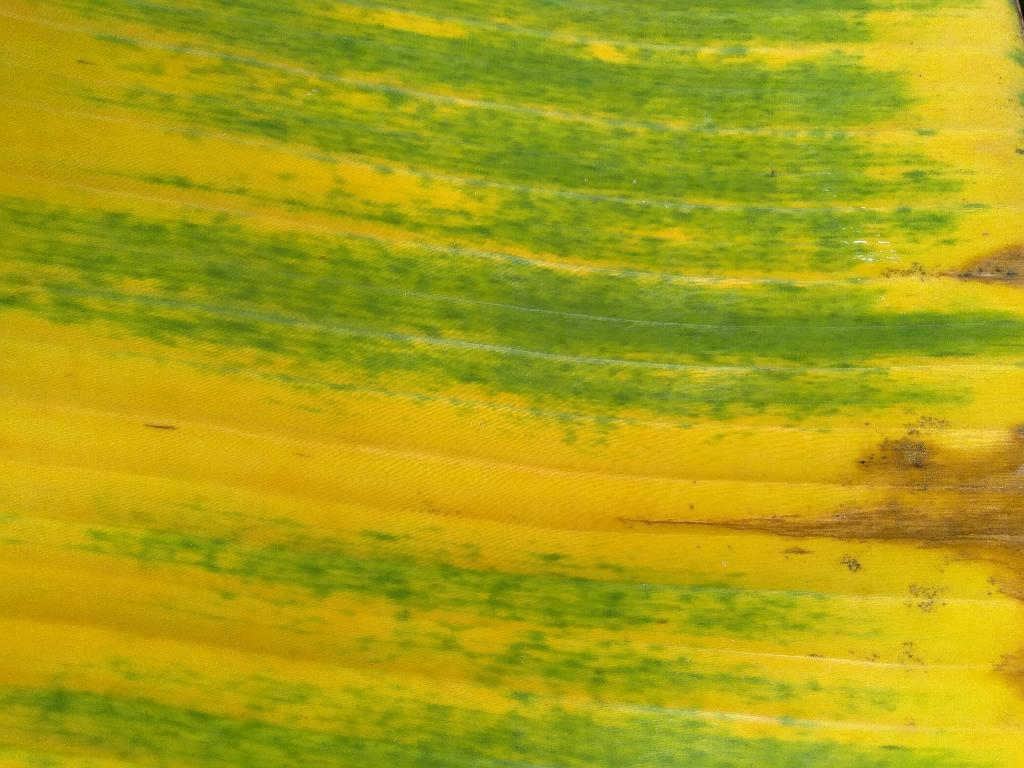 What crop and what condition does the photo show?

banana, fusarium wilt race 1
